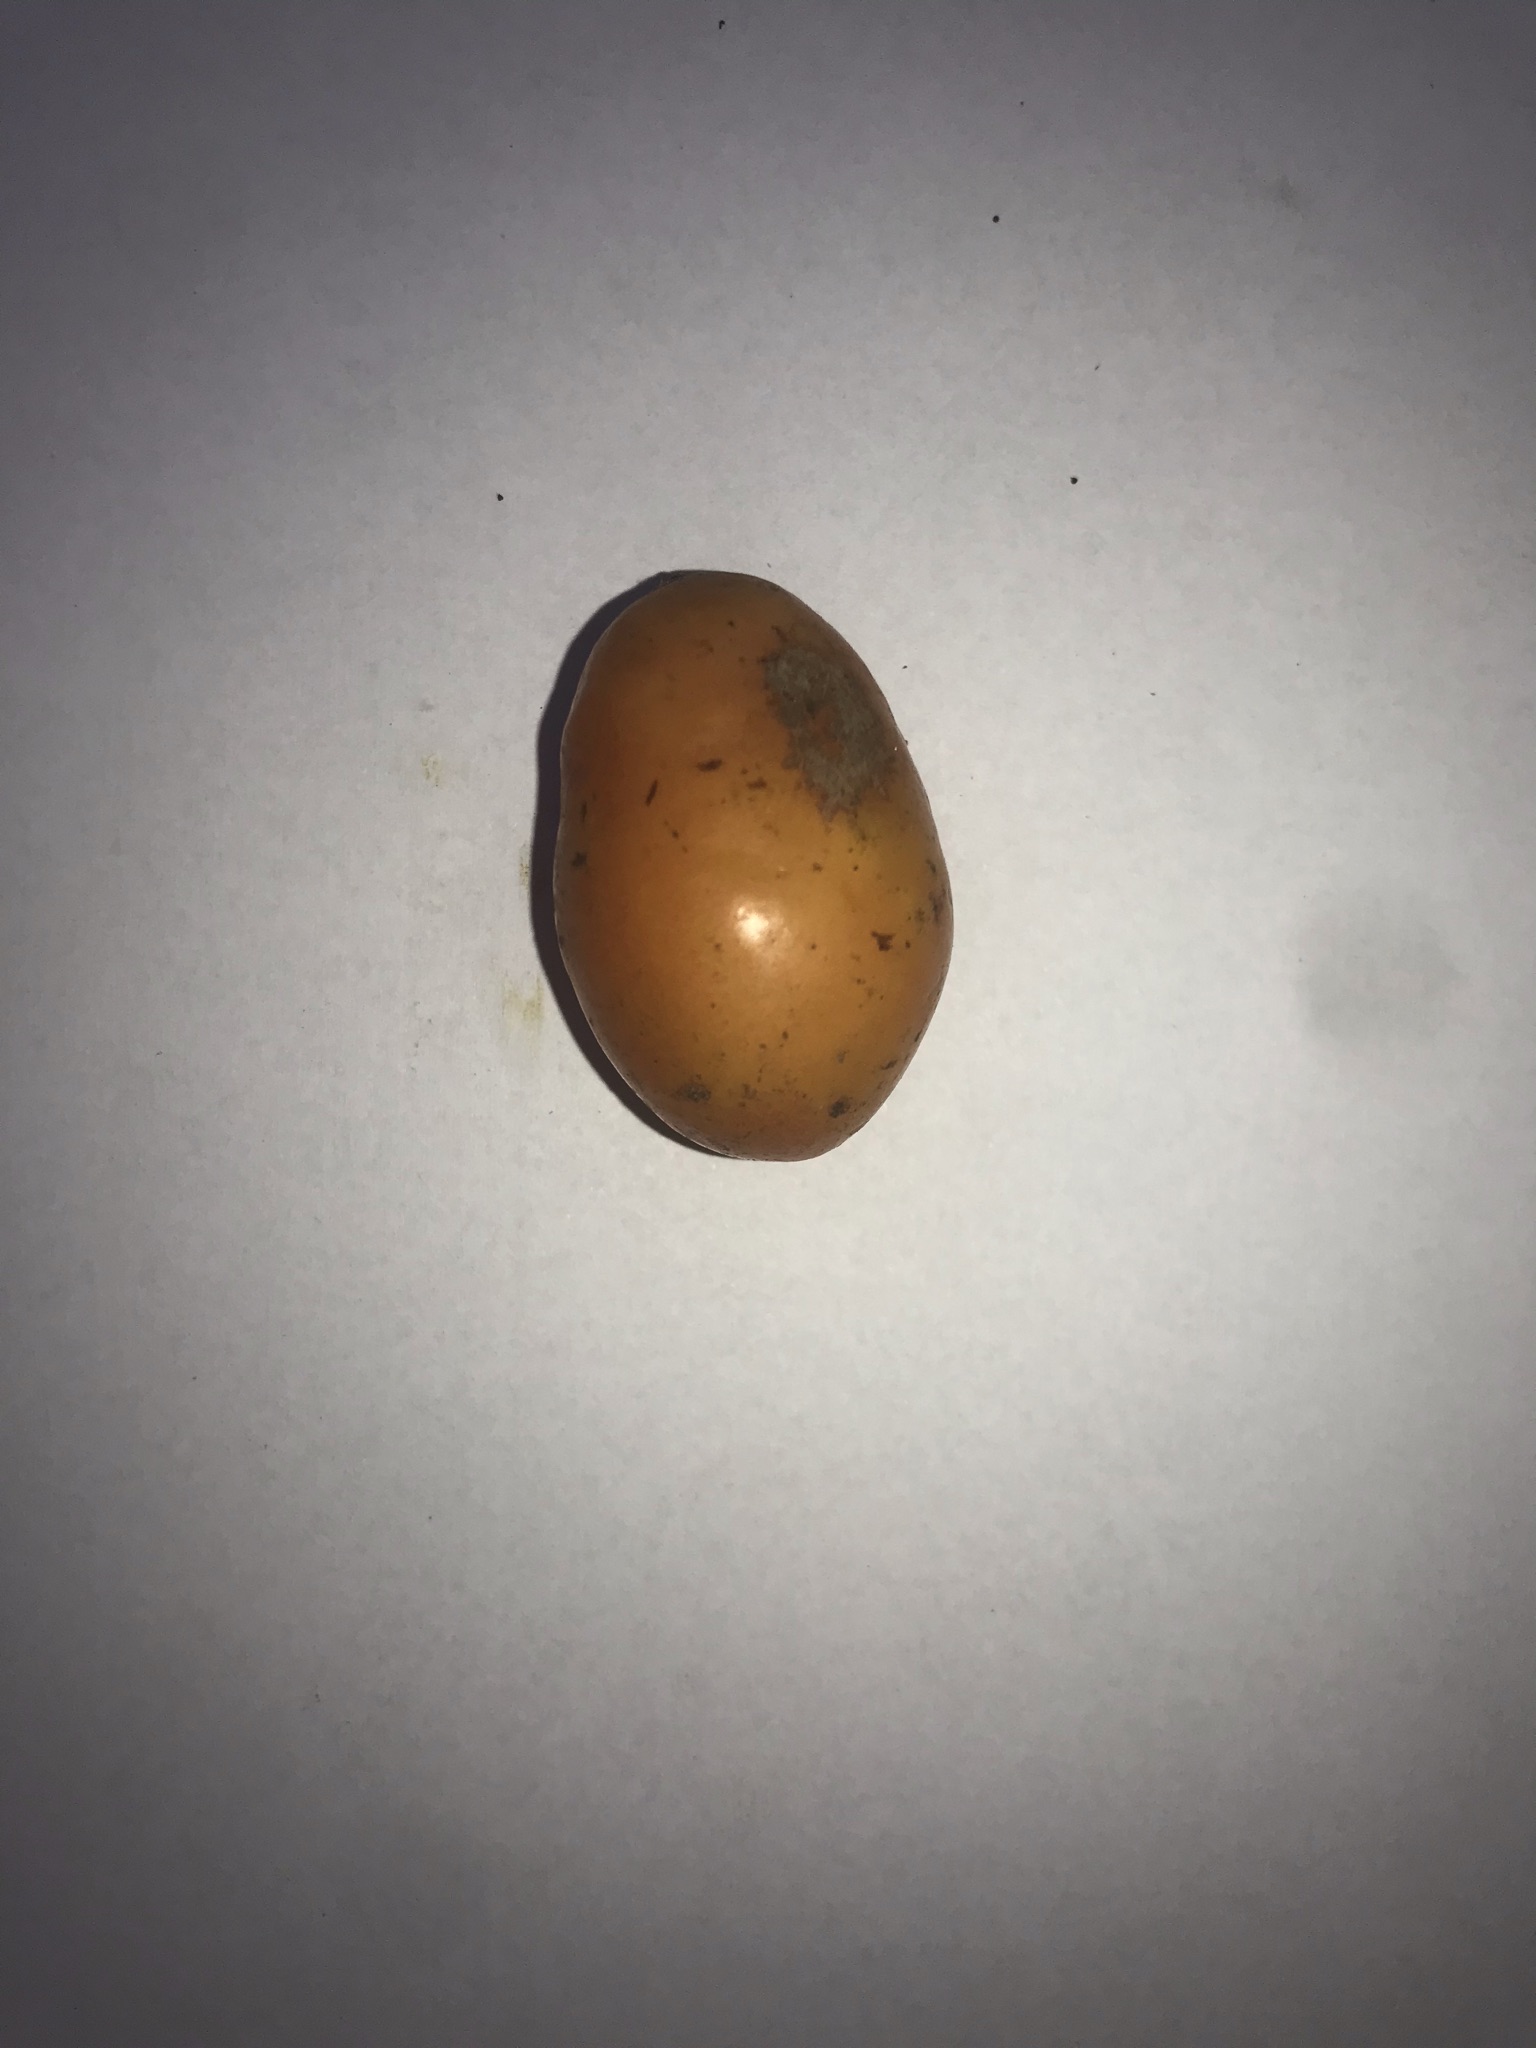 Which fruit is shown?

siriguela
